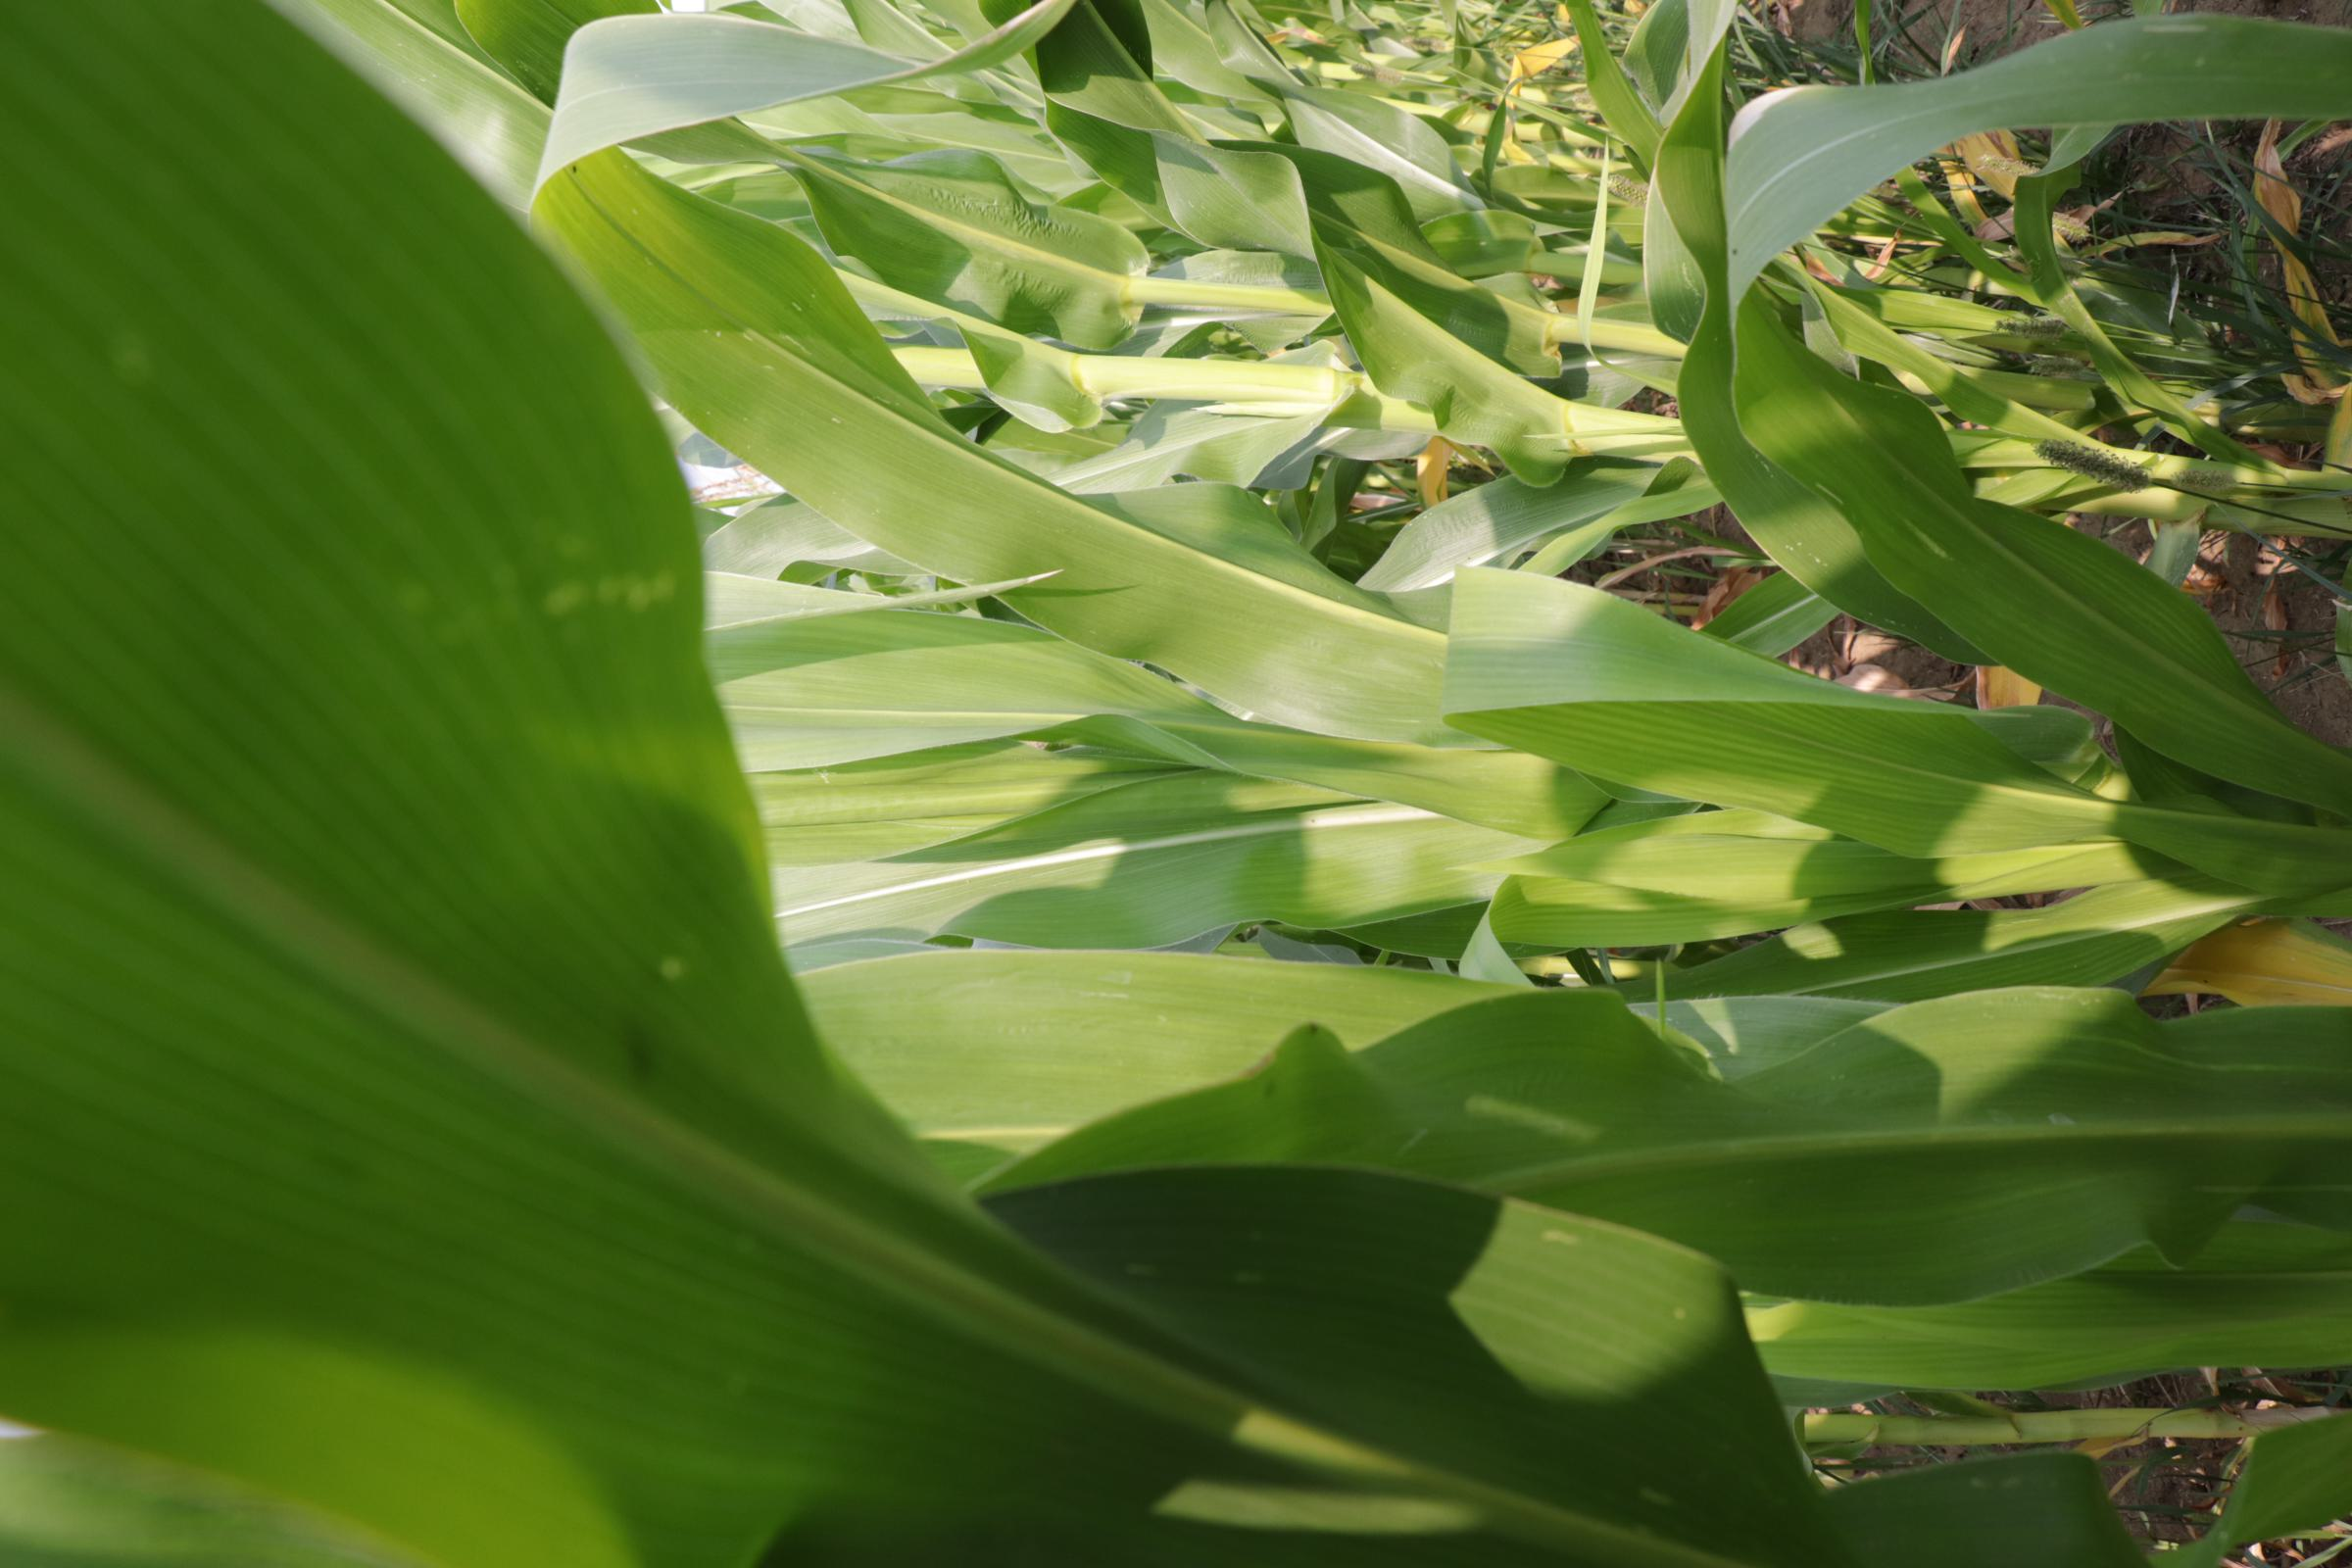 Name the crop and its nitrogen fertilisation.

maize, reduced nitrogen fertilisation
